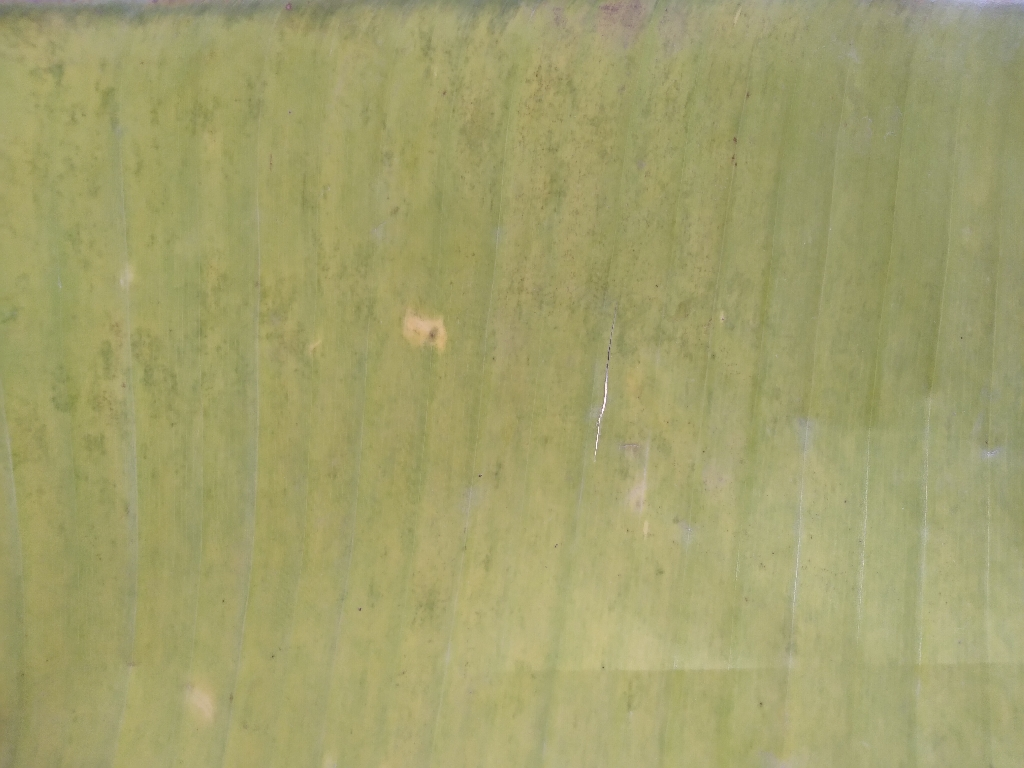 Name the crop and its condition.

banana, fusarium wilt race 1
